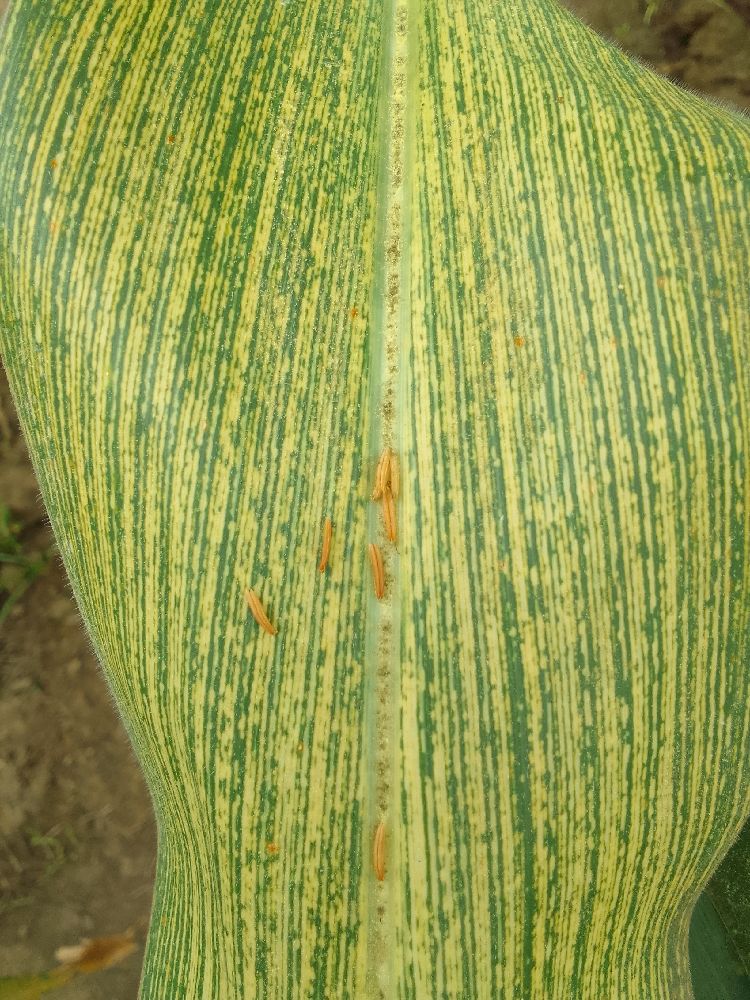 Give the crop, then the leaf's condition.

maize, maize streak virus
